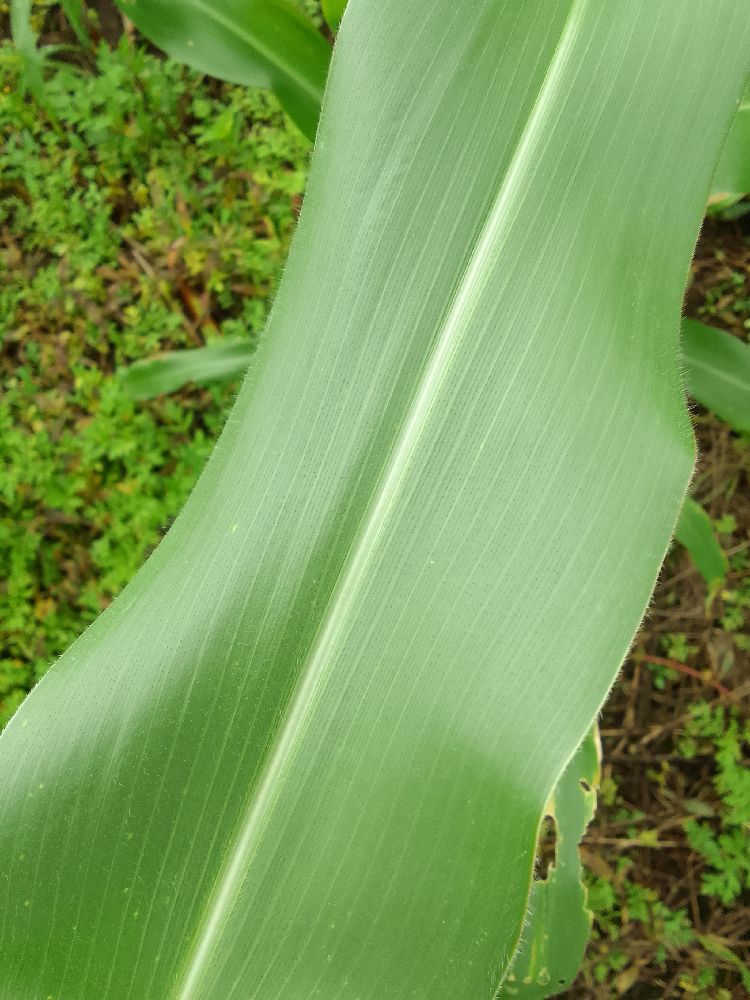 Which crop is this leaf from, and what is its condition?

maize, healthy
